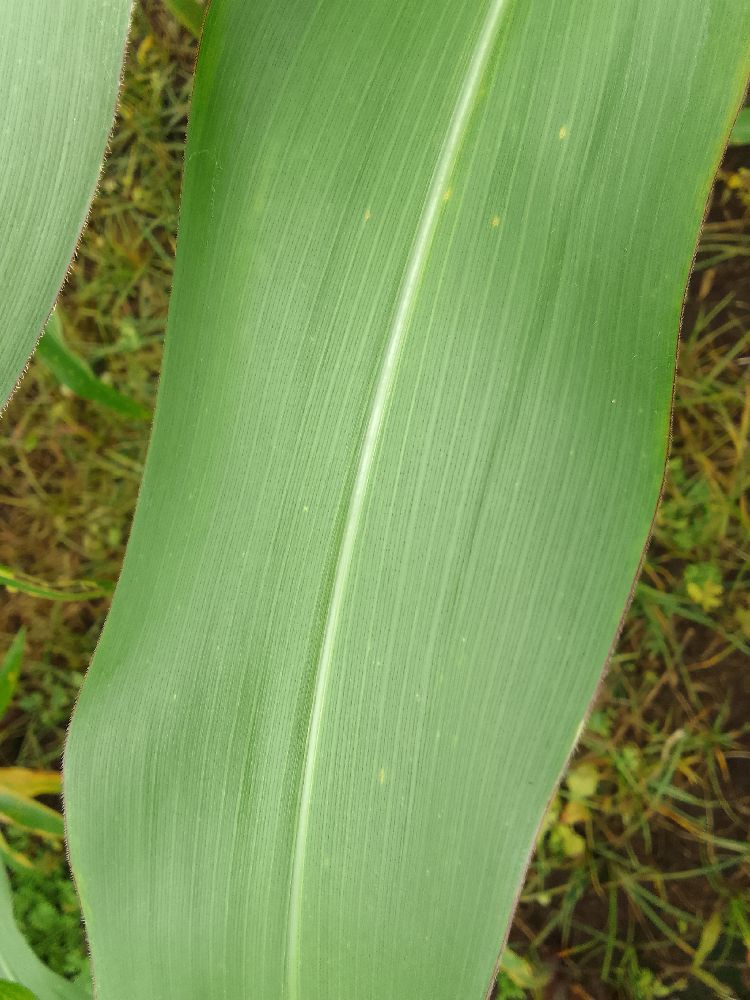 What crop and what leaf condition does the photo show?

maize, healthy
